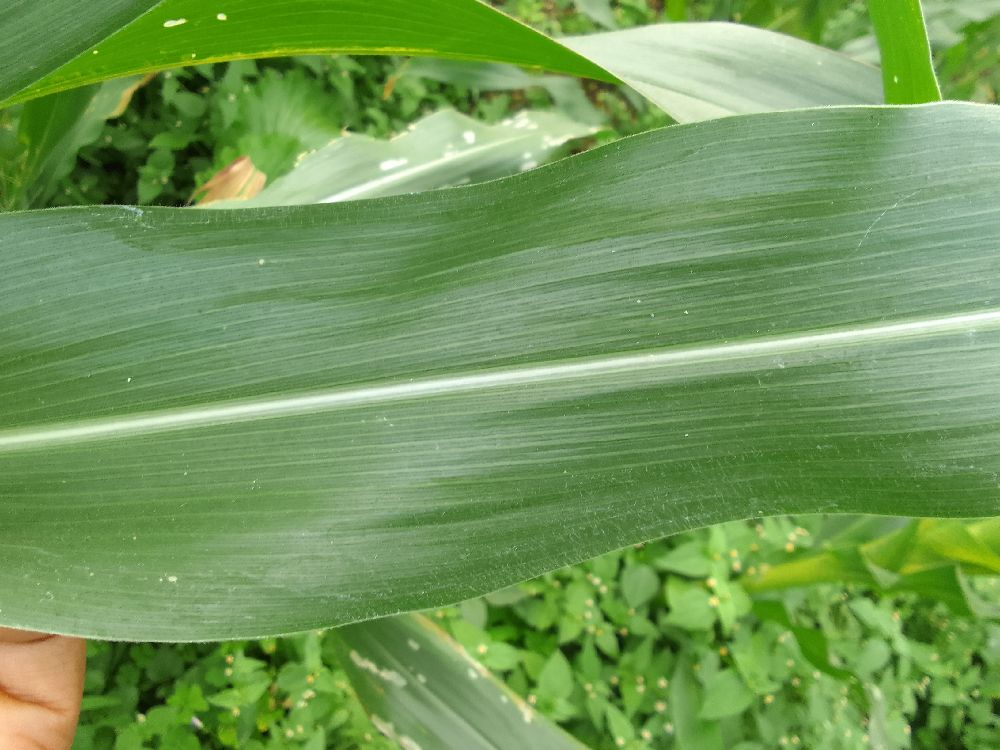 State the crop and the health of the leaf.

maize, healthy
